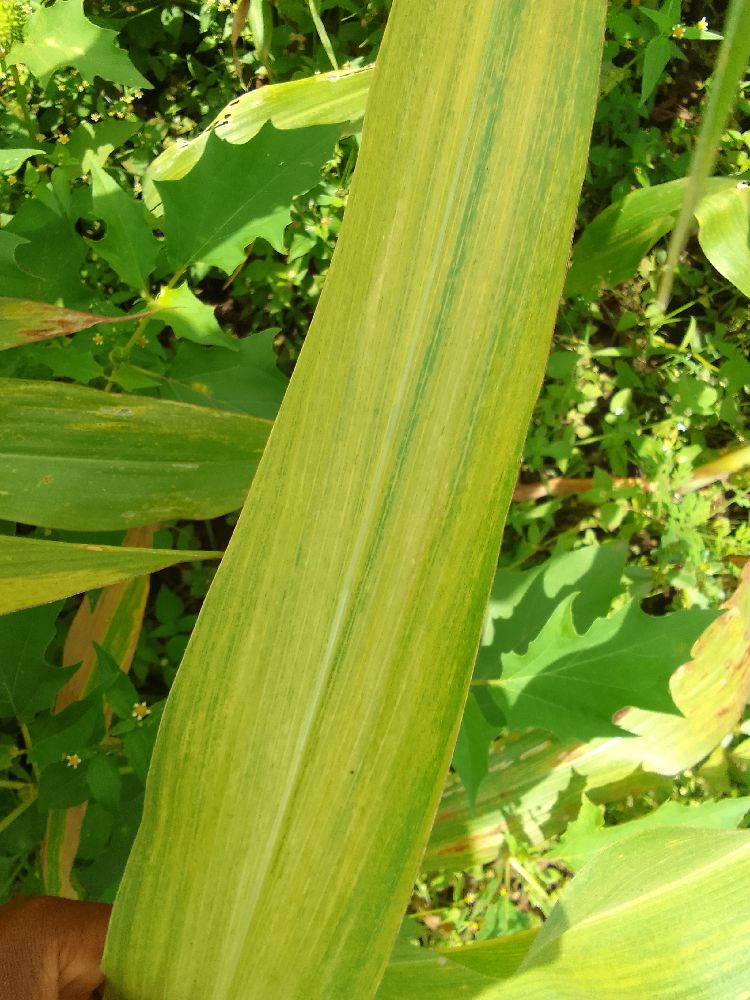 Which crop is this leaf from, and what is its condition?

maize, maize lethal necrosis
